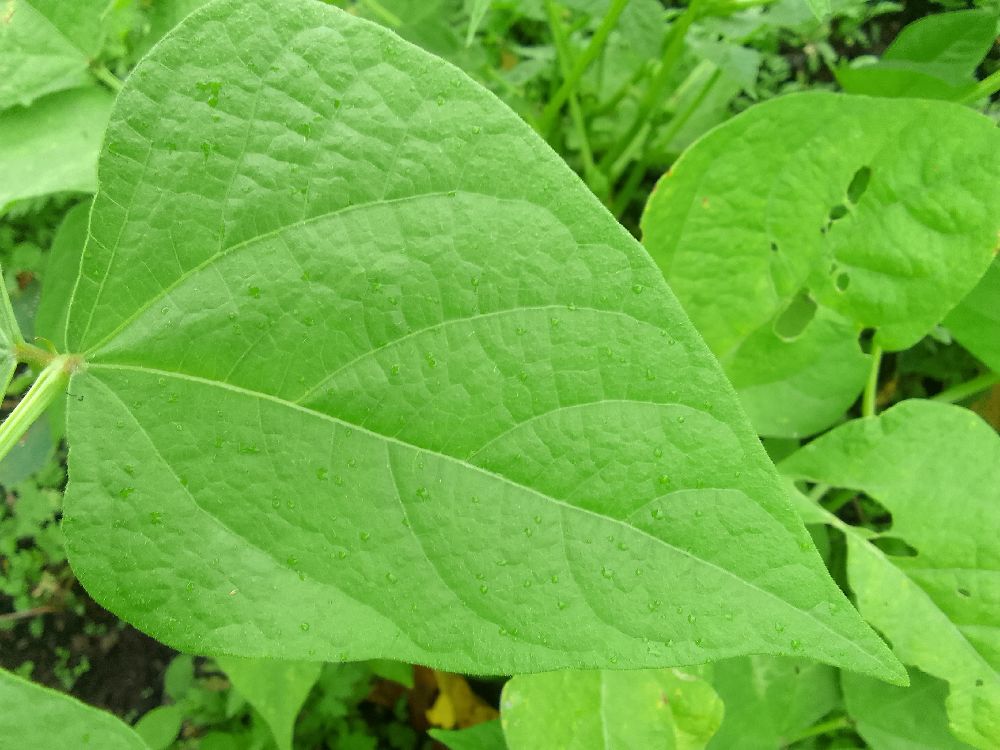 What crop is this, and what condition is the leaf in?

common bean, healthy
